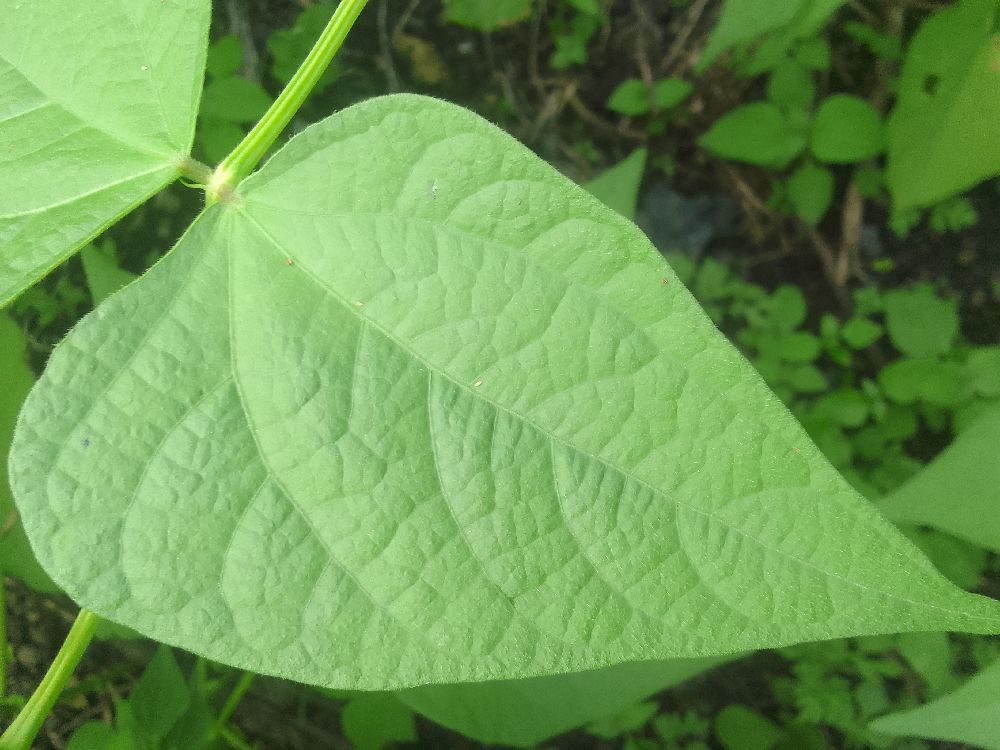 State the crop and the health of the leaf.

common bean, healthy
